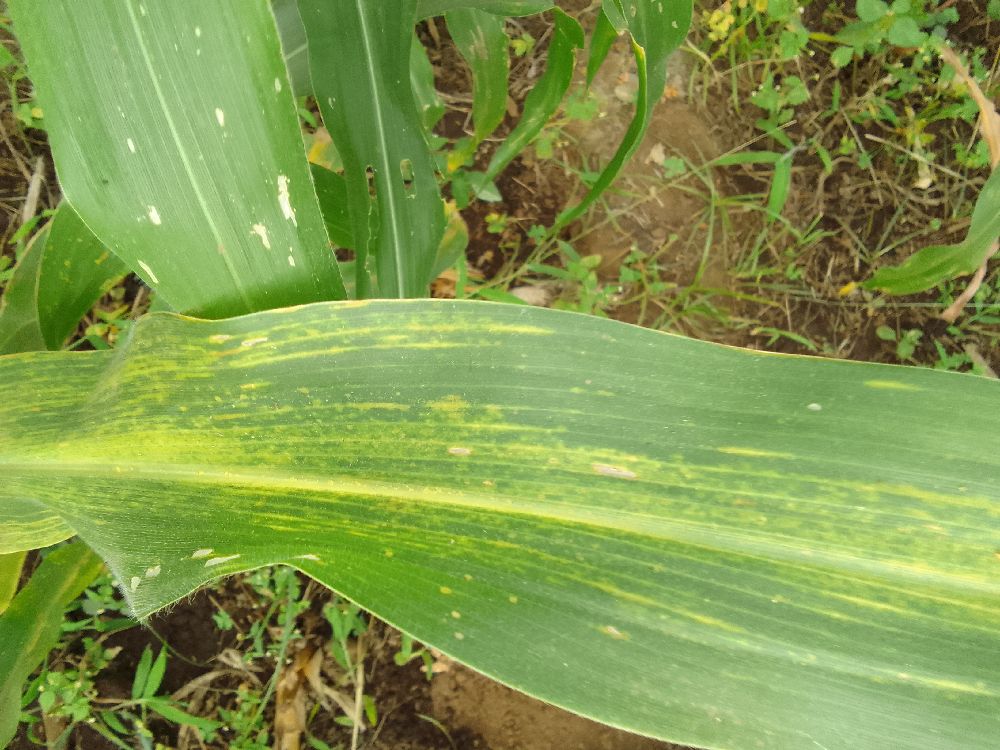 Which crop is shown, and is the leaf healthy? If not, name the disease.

maize, maize lethal necrosis
